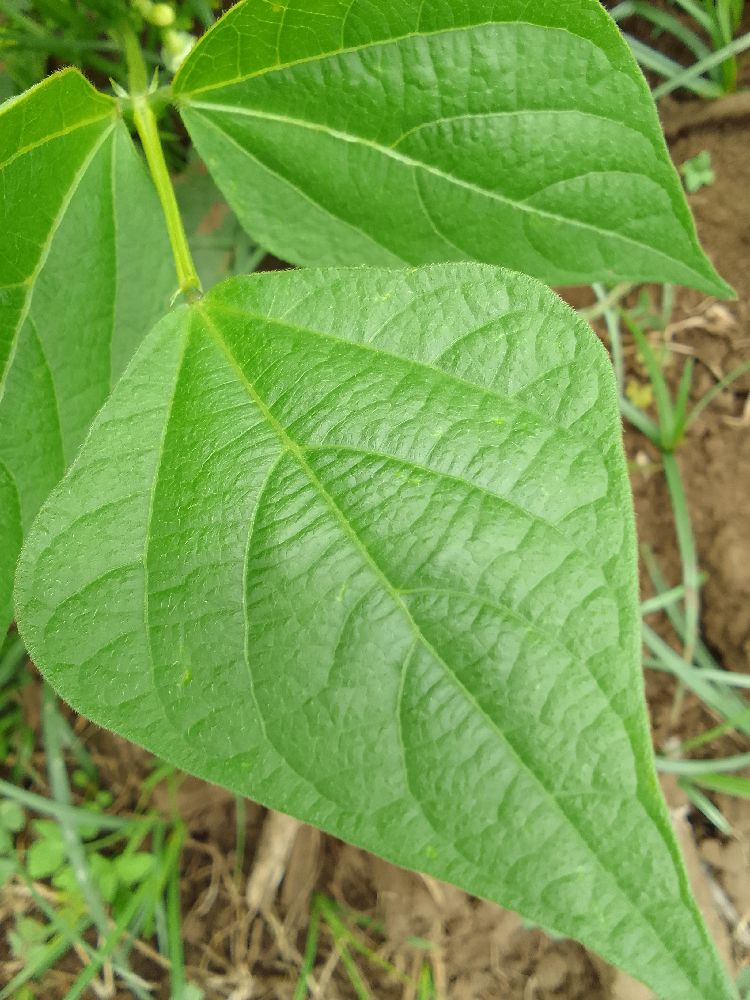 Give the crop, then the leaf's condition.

common bean, healthy
